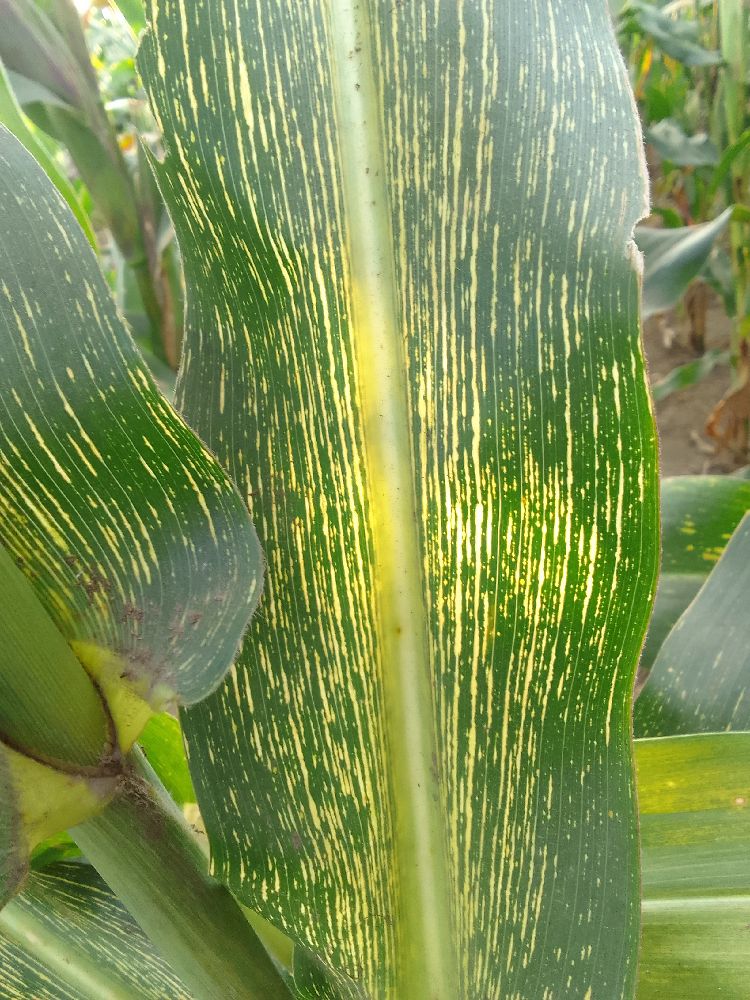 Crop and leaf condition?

maize, maize streak virus
